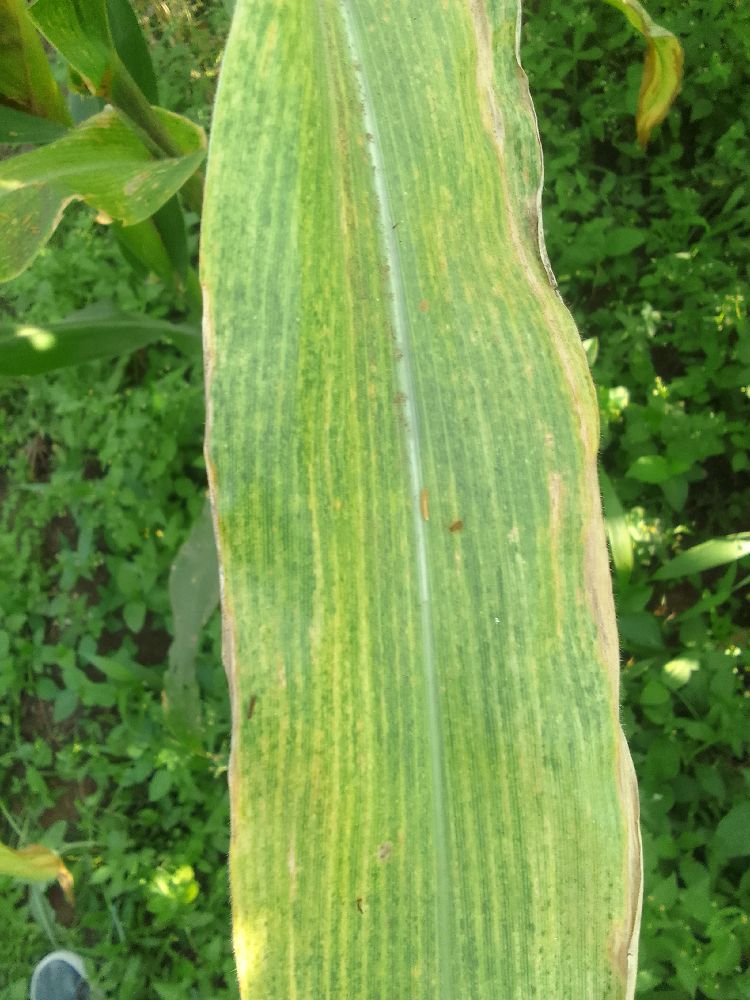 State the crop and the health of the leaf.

maize, maize lethal necrosis
